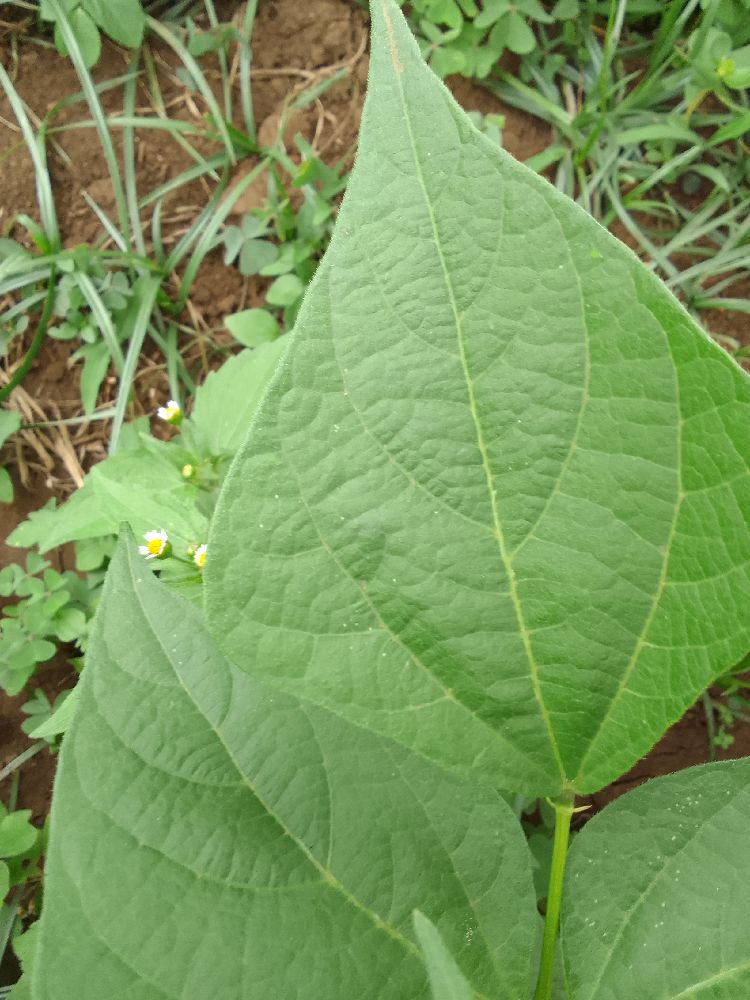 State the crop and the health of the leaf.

common bean, healthy
